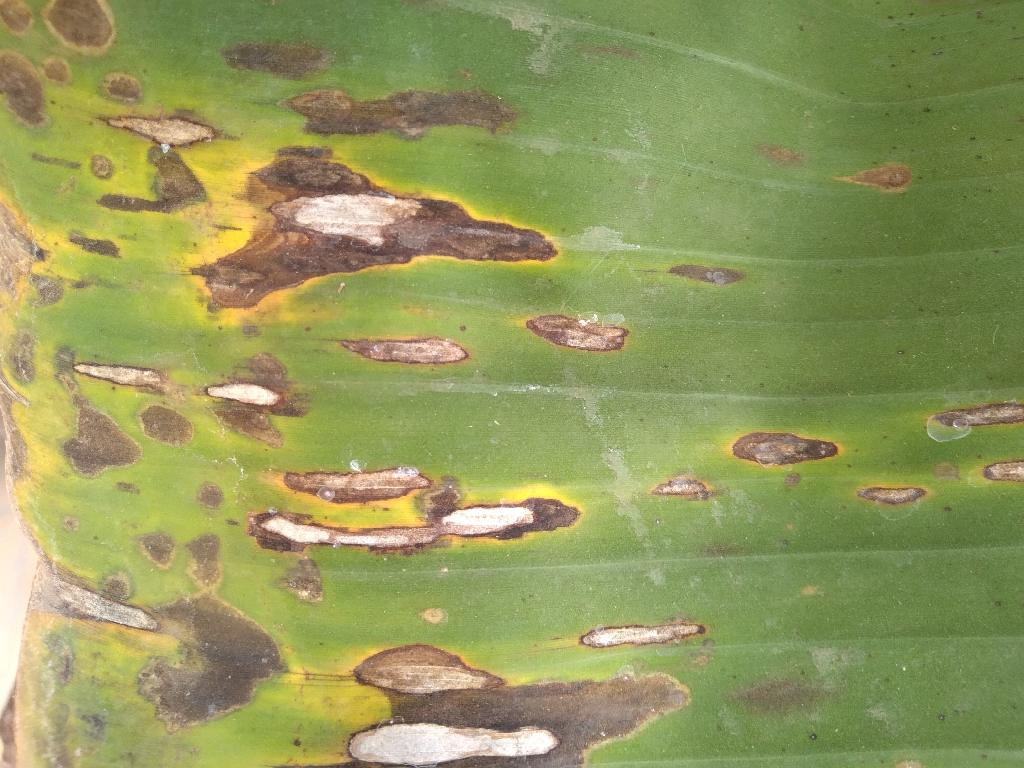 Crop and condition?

banana, black sigatoka
